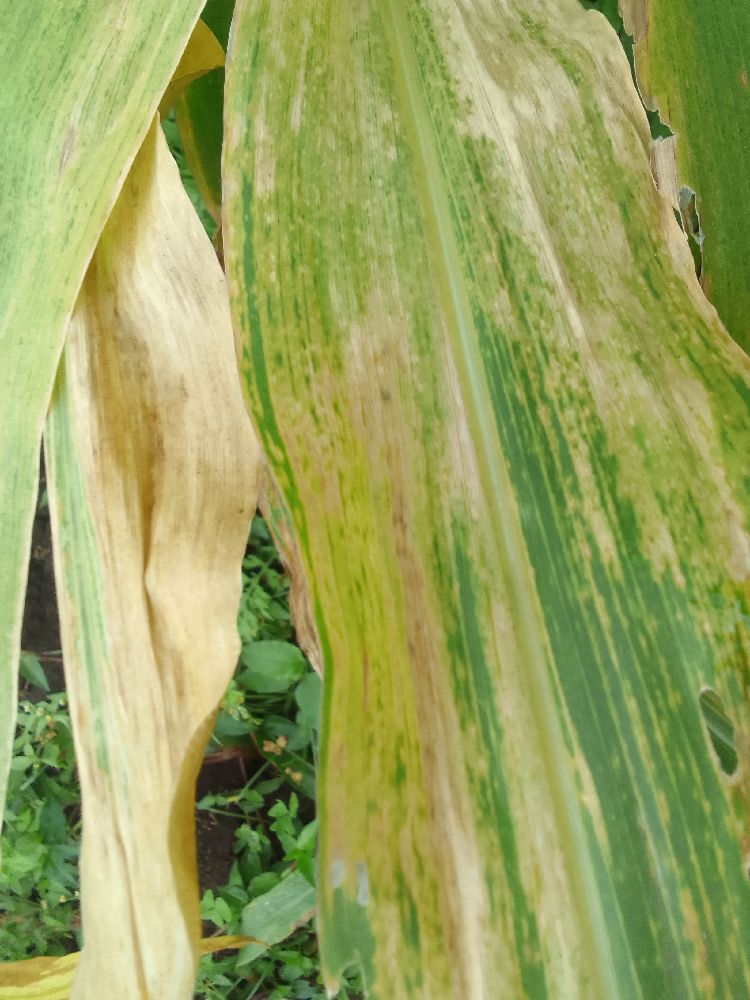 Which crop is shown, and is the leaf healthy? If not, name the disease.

maize, maize lethal necrosis
